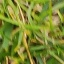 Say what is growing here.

grass
